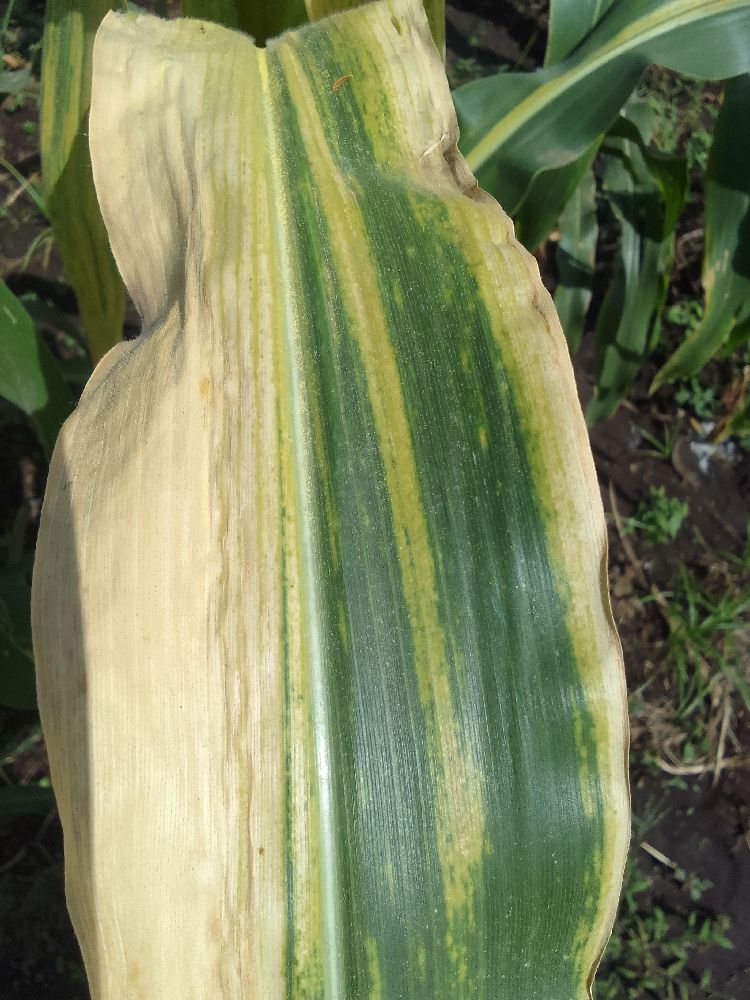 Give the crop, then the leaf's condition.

maize, maize lethal necrosis
